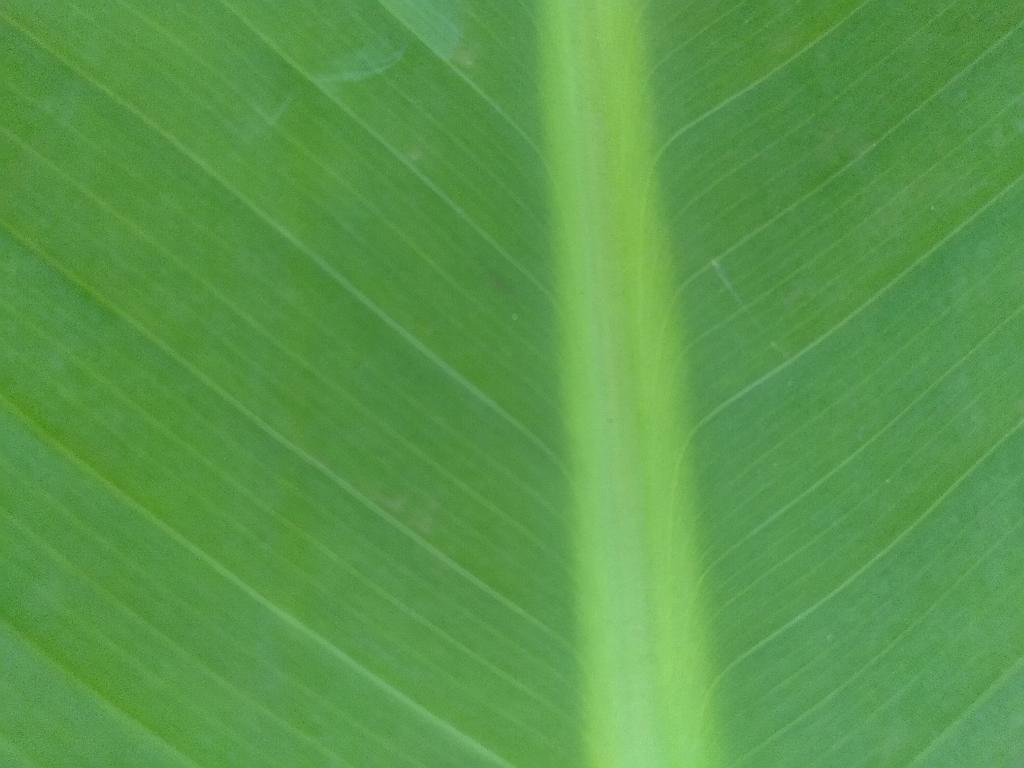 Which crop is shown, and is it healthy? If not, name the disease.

banana, healthy
